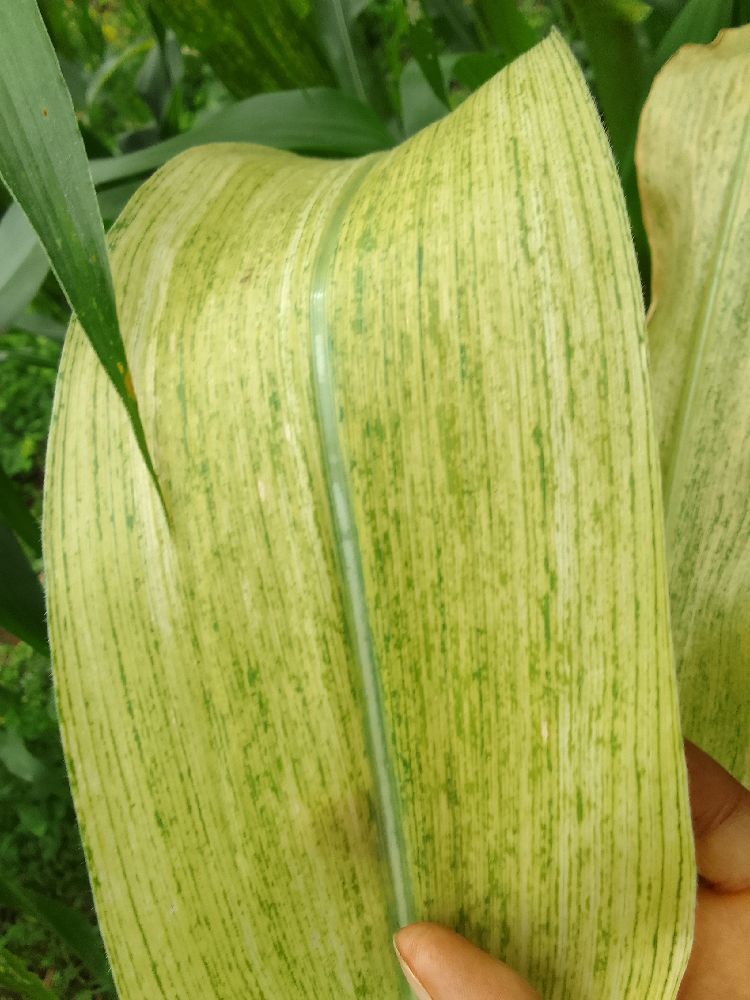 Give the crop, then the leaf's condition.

maize, maize lethal necrosis
